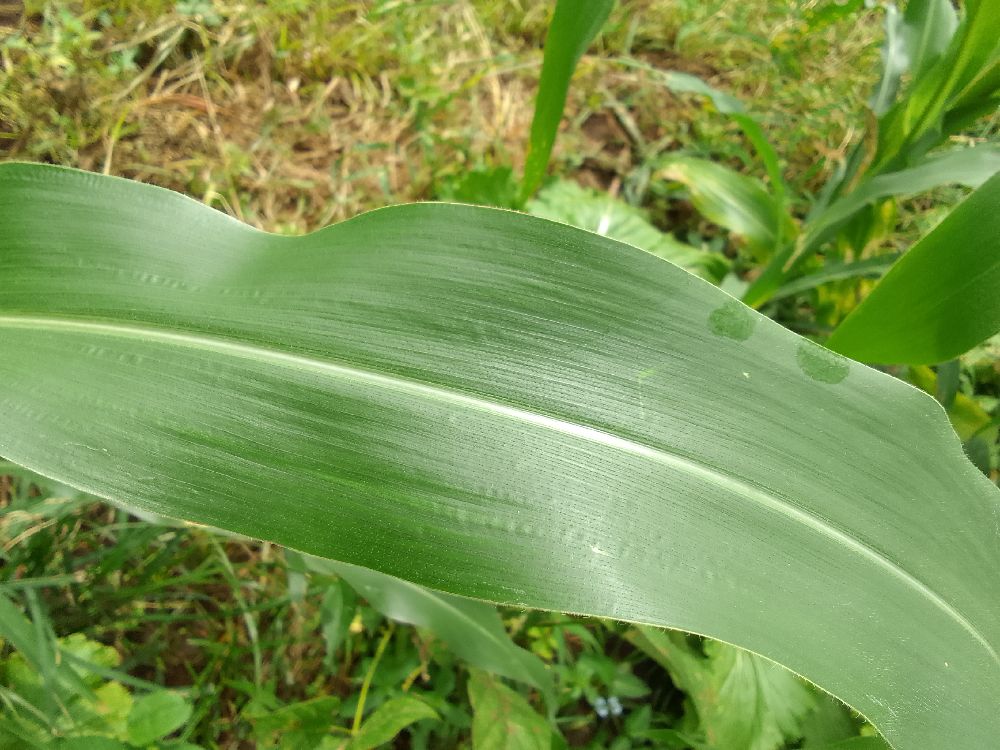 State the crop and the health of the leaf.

maize, healthy
